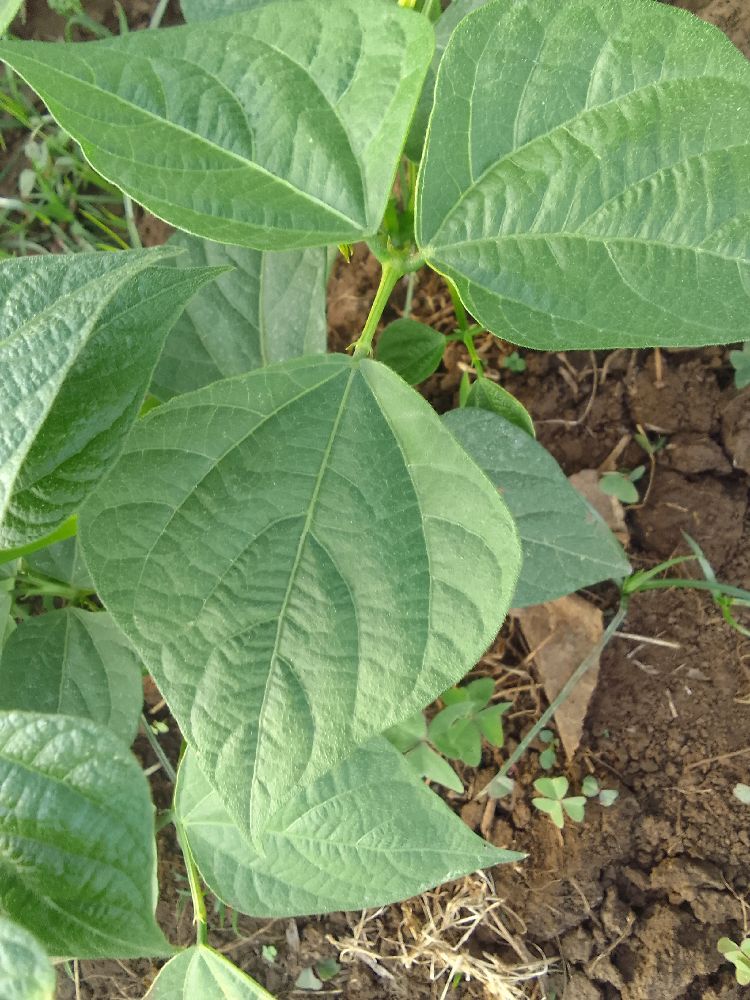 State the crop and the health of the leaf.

common bean, healthy
